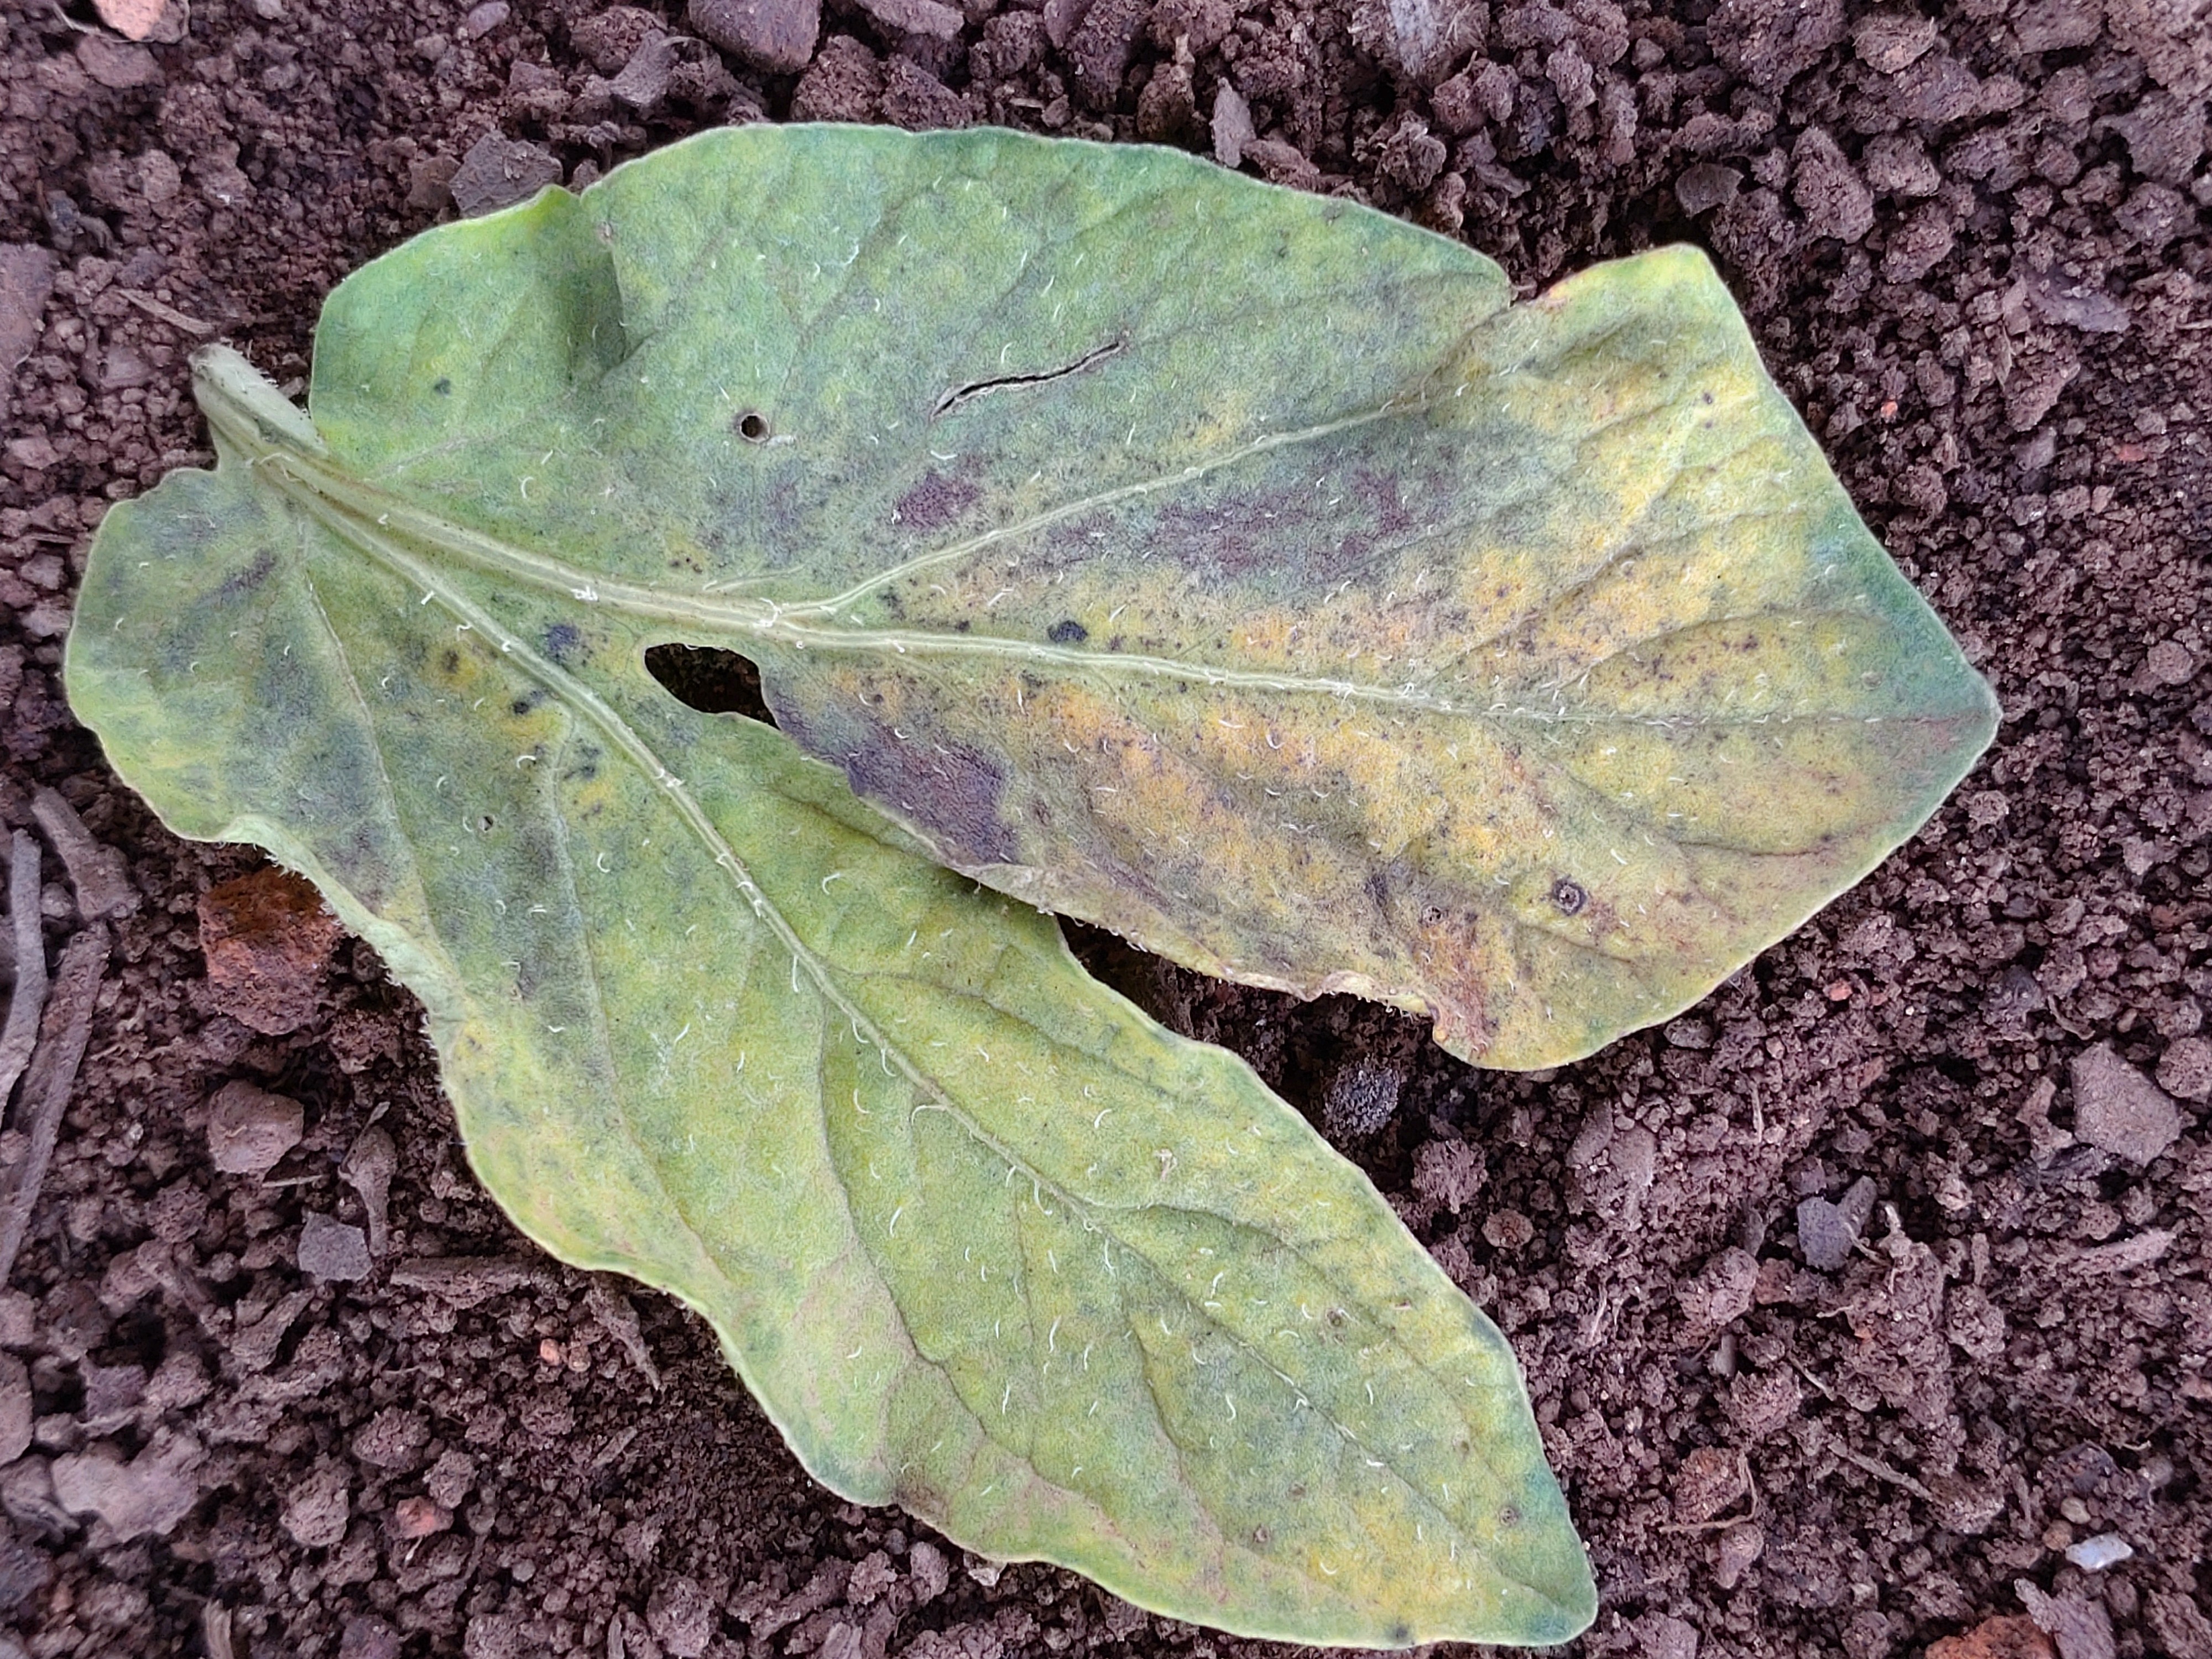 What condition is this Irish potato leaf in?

late blight
